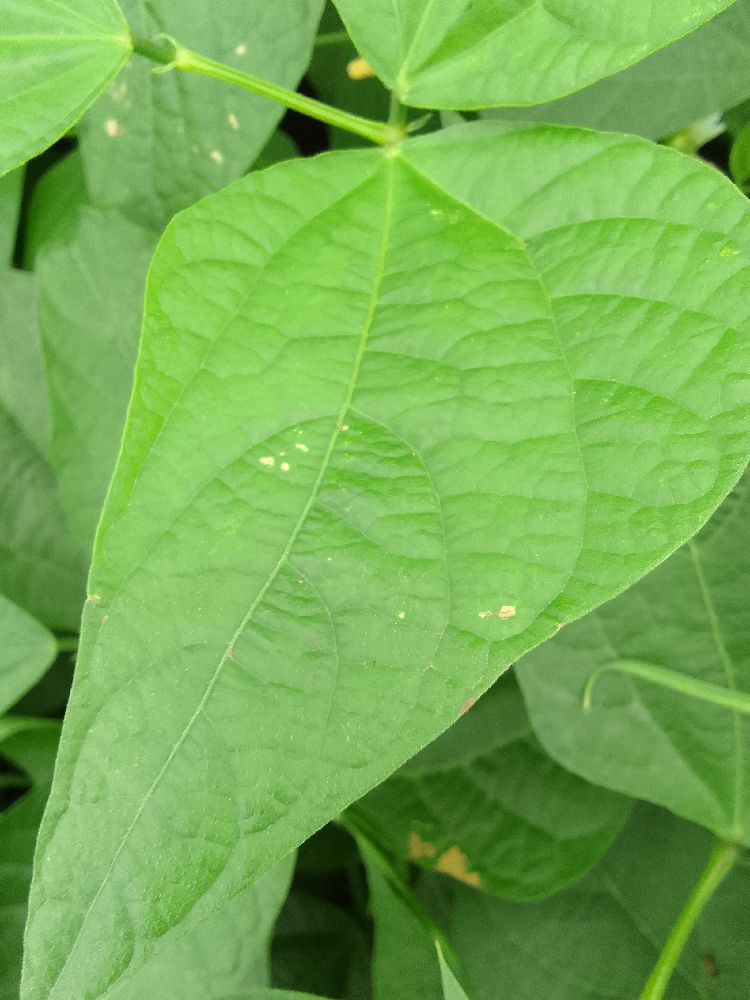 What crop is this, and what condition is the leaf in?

common bean, healthy
